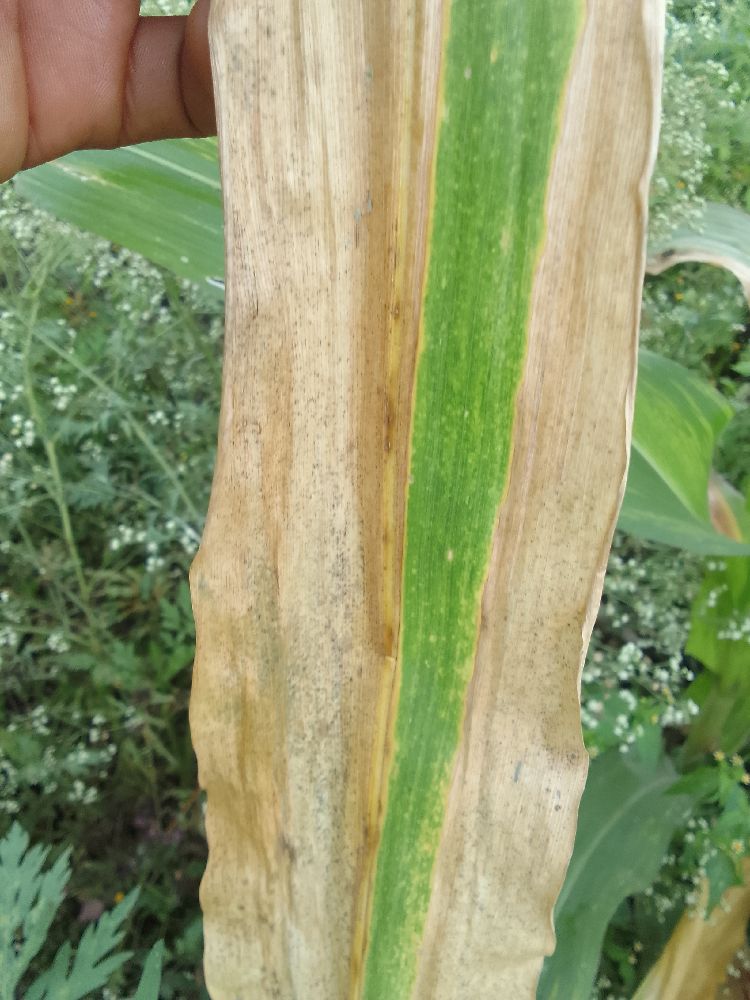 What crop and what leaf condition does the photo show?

maize, maize lethal necrosis
